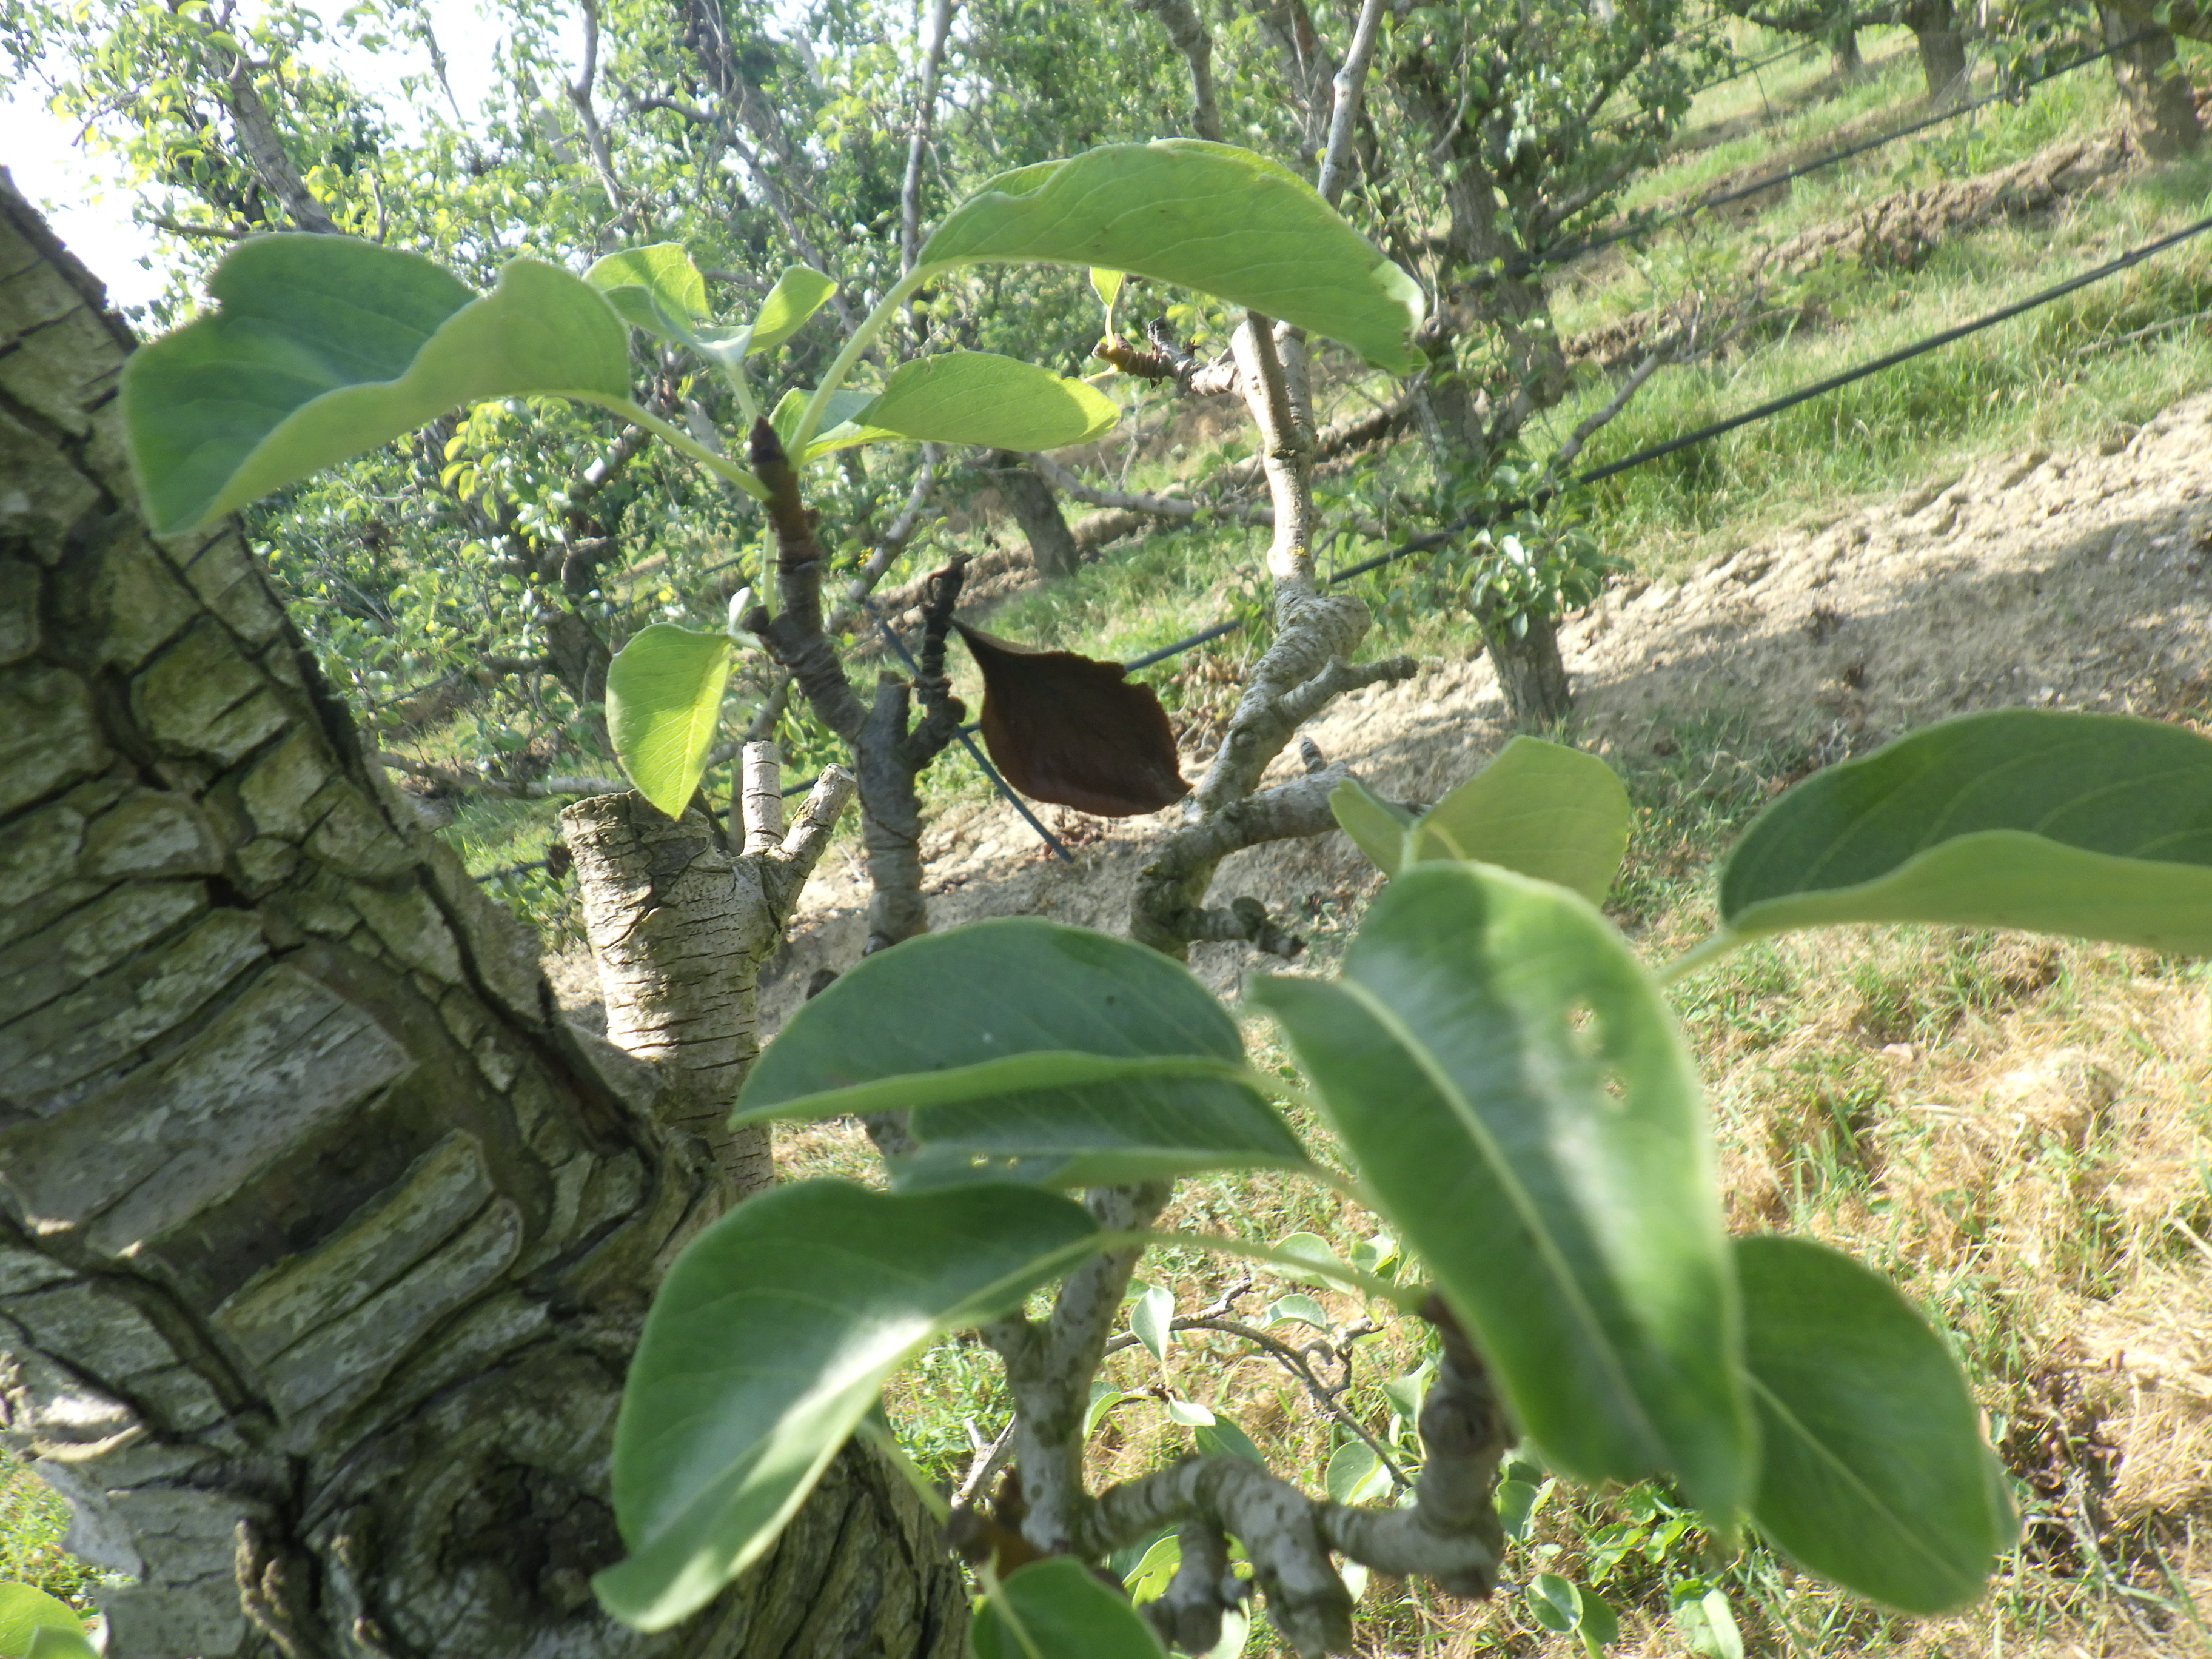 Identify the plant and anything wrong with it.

pear, fire blight, phytophagous
